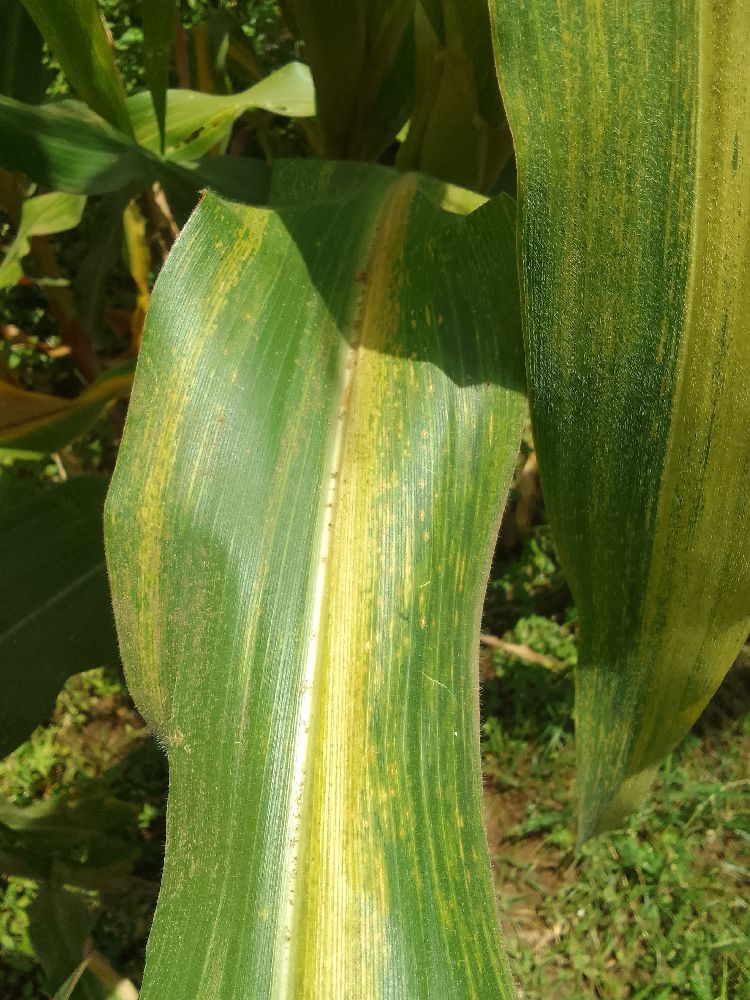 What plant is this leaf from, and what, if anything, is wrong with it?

maize, maize lethal necrosis
